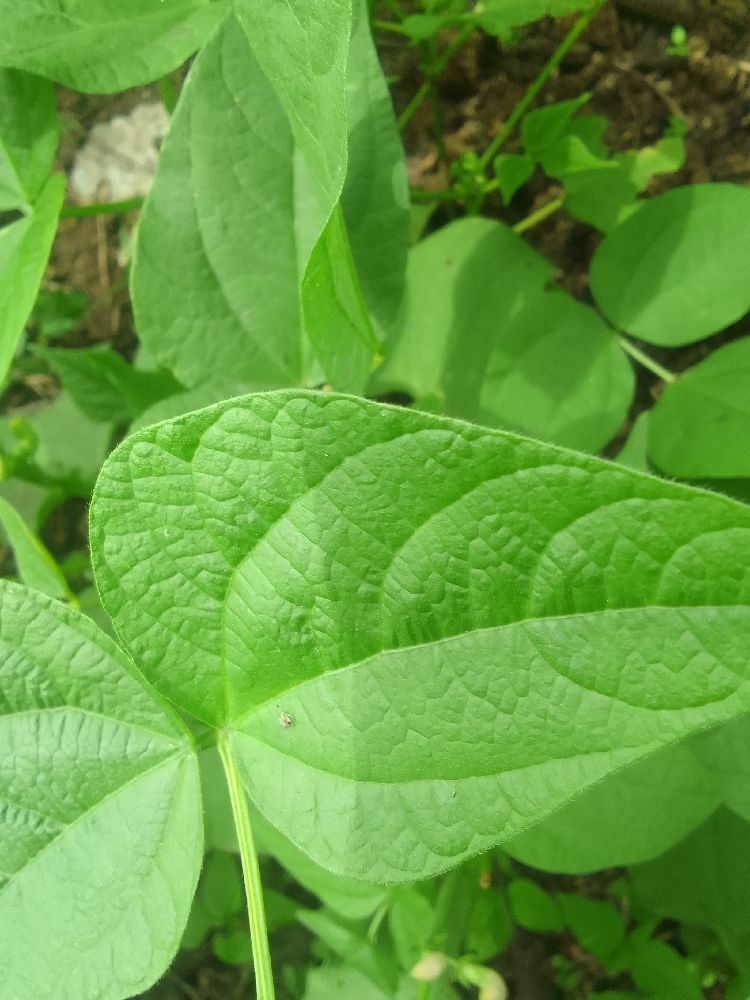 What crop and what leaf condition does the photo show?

common bean, healthy
